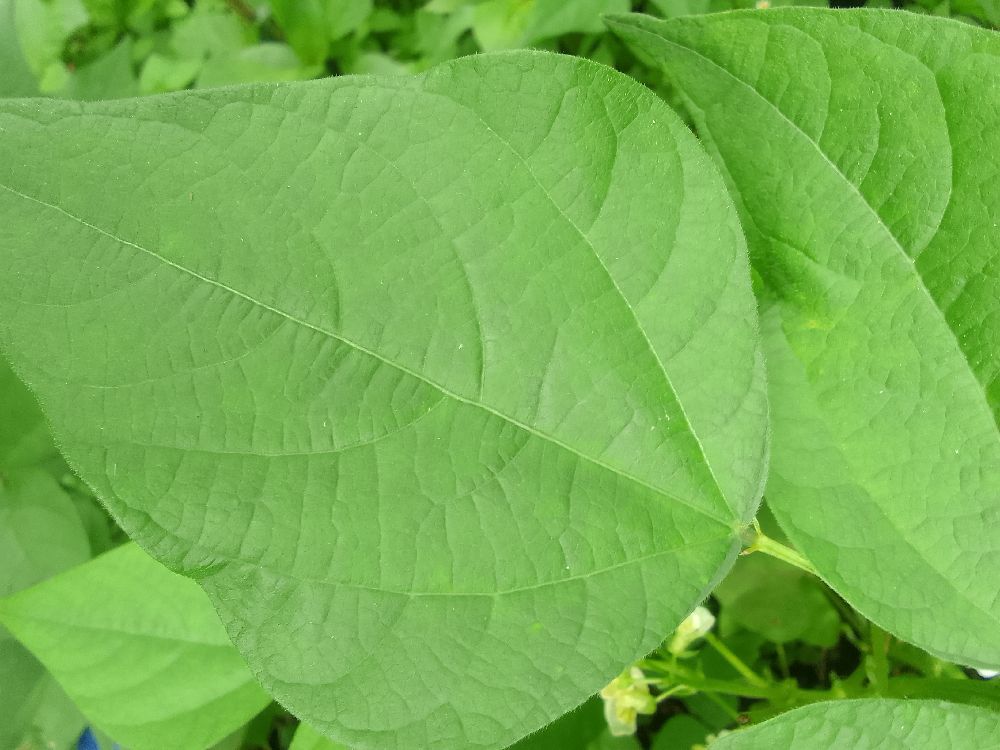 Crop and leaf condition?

common bean, healthy
